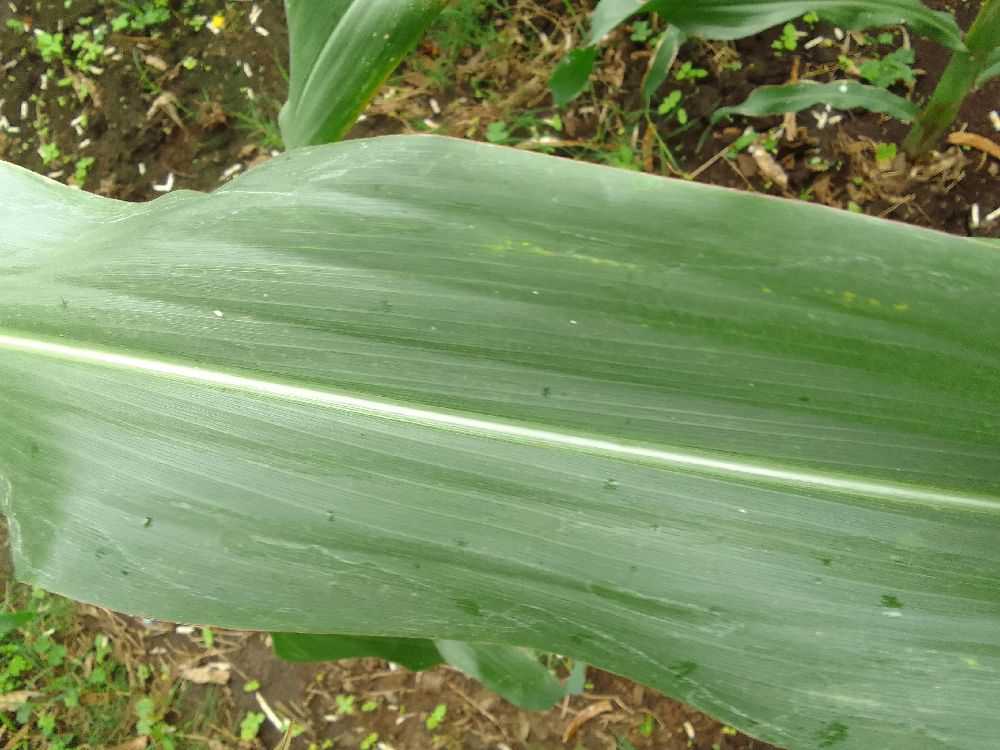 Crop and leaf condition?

maize, healthy
